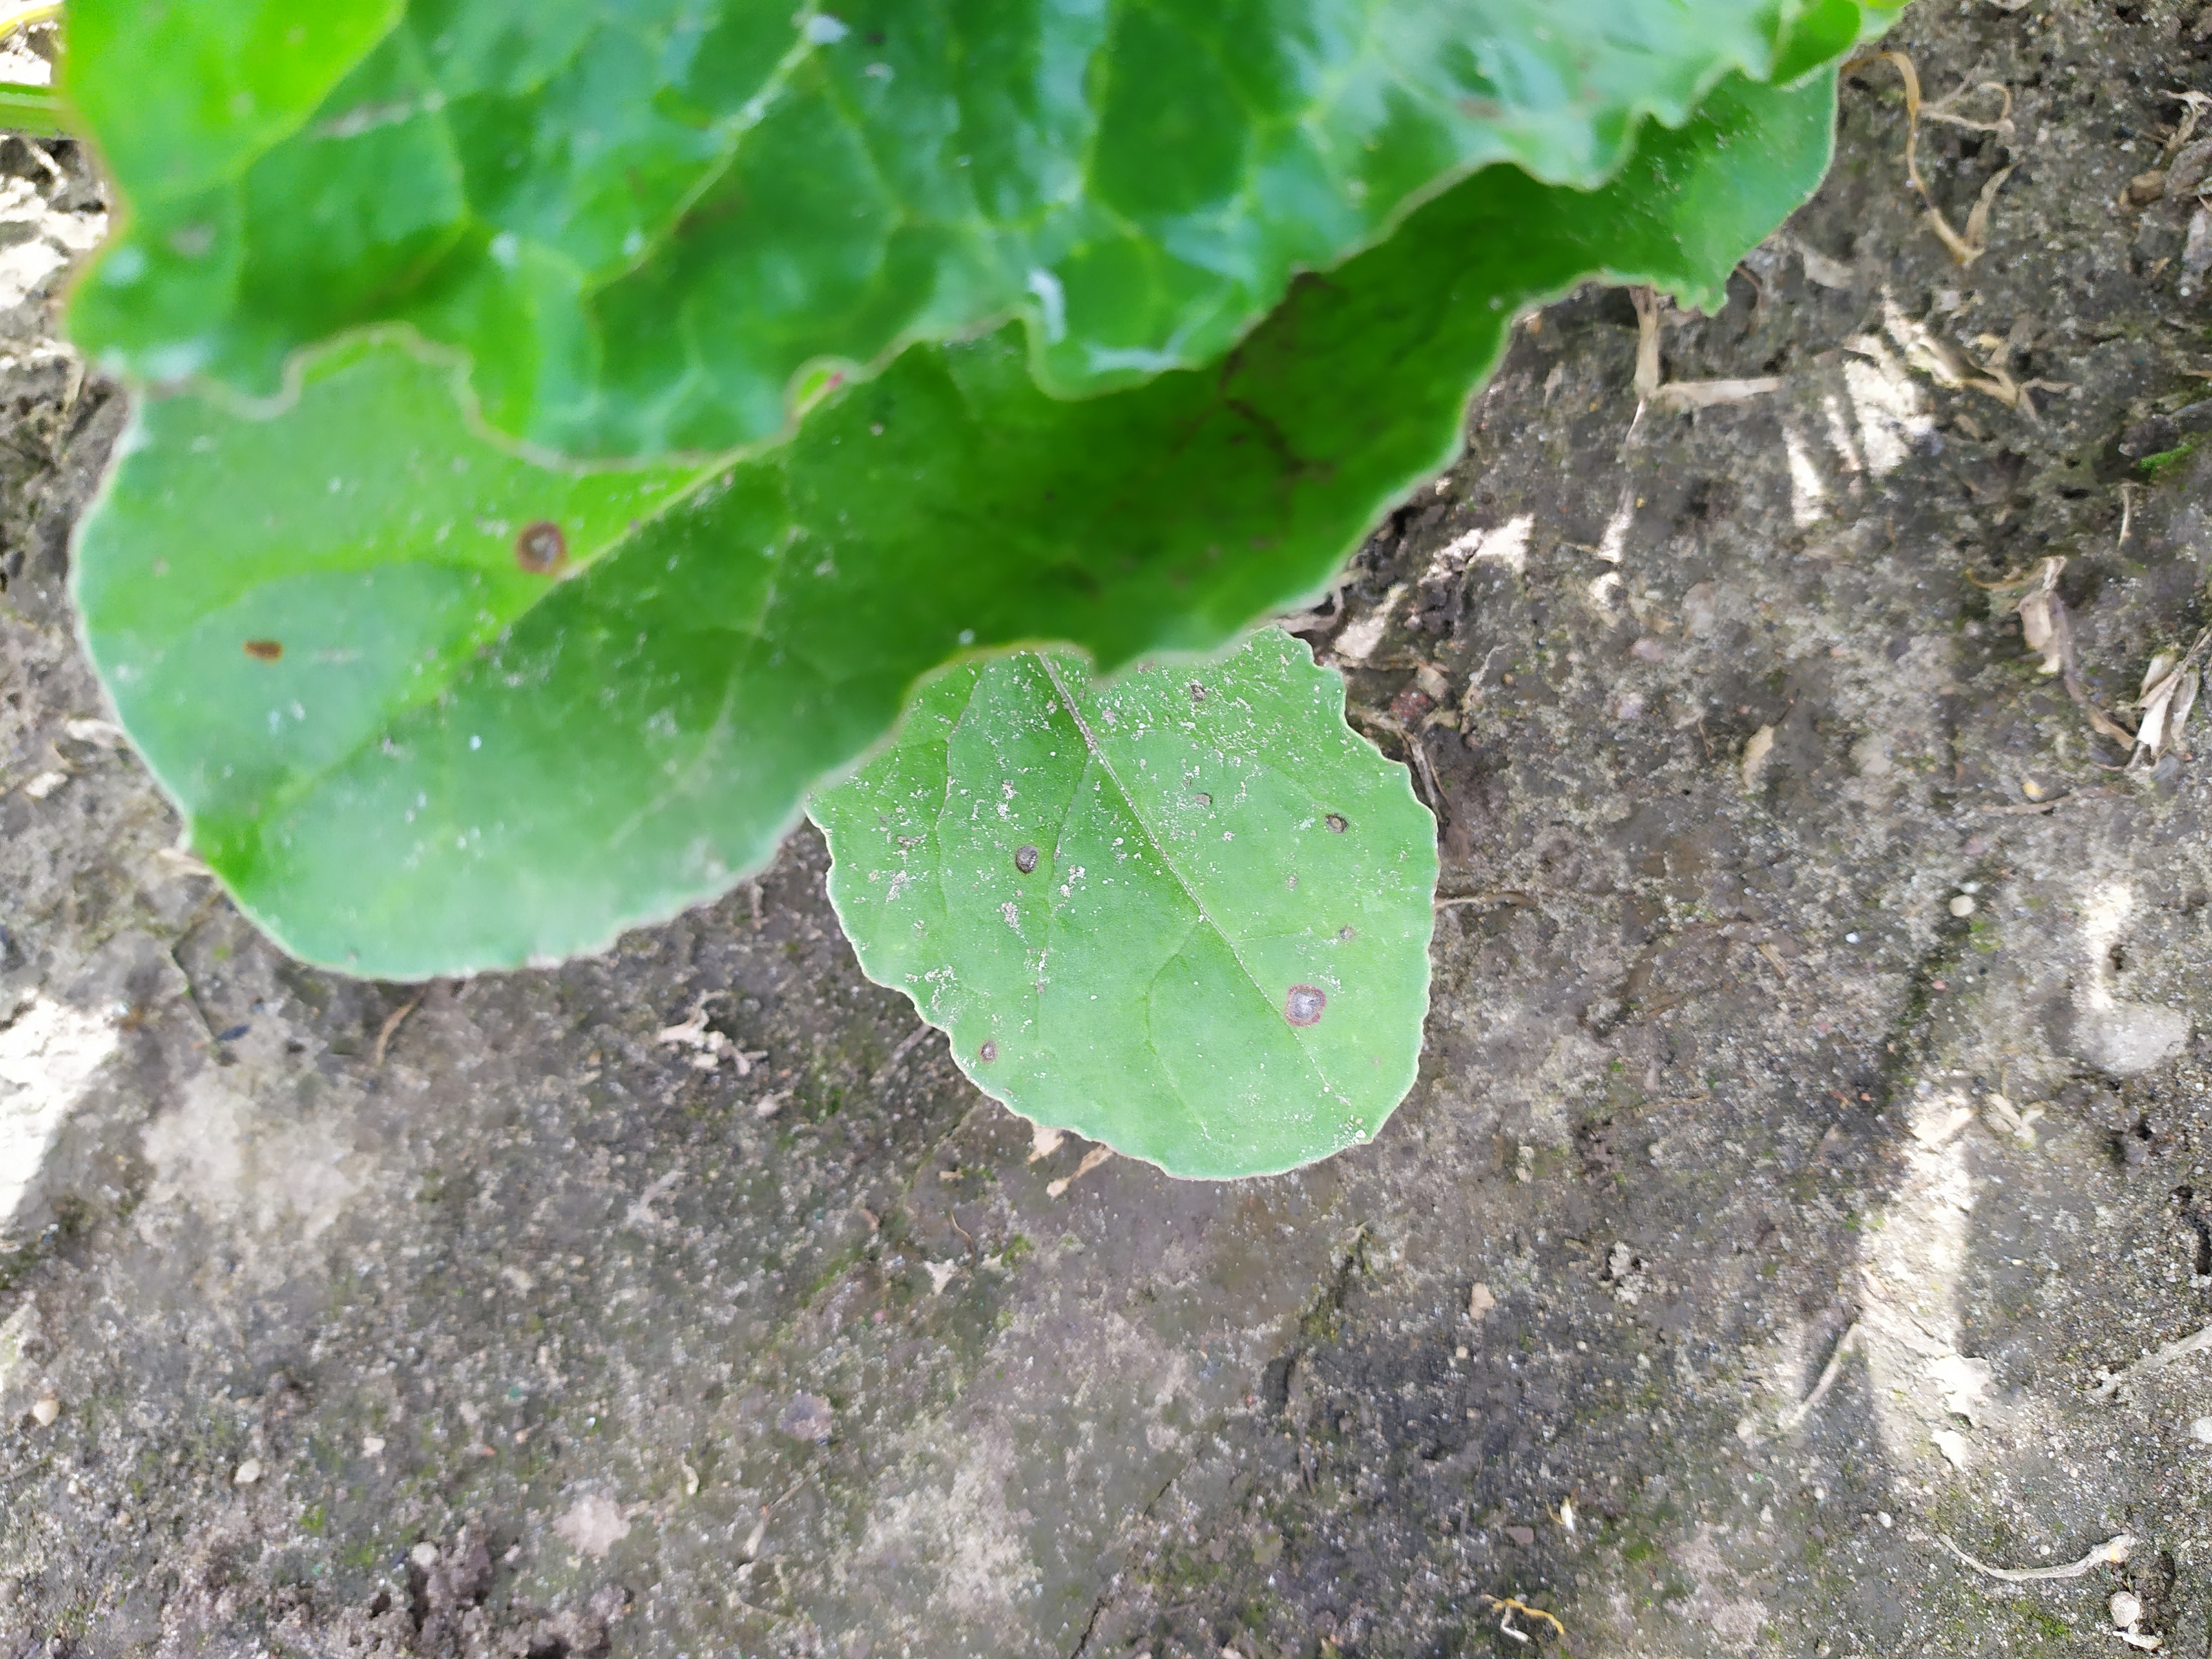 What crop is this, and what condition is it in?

beet, cercospora
